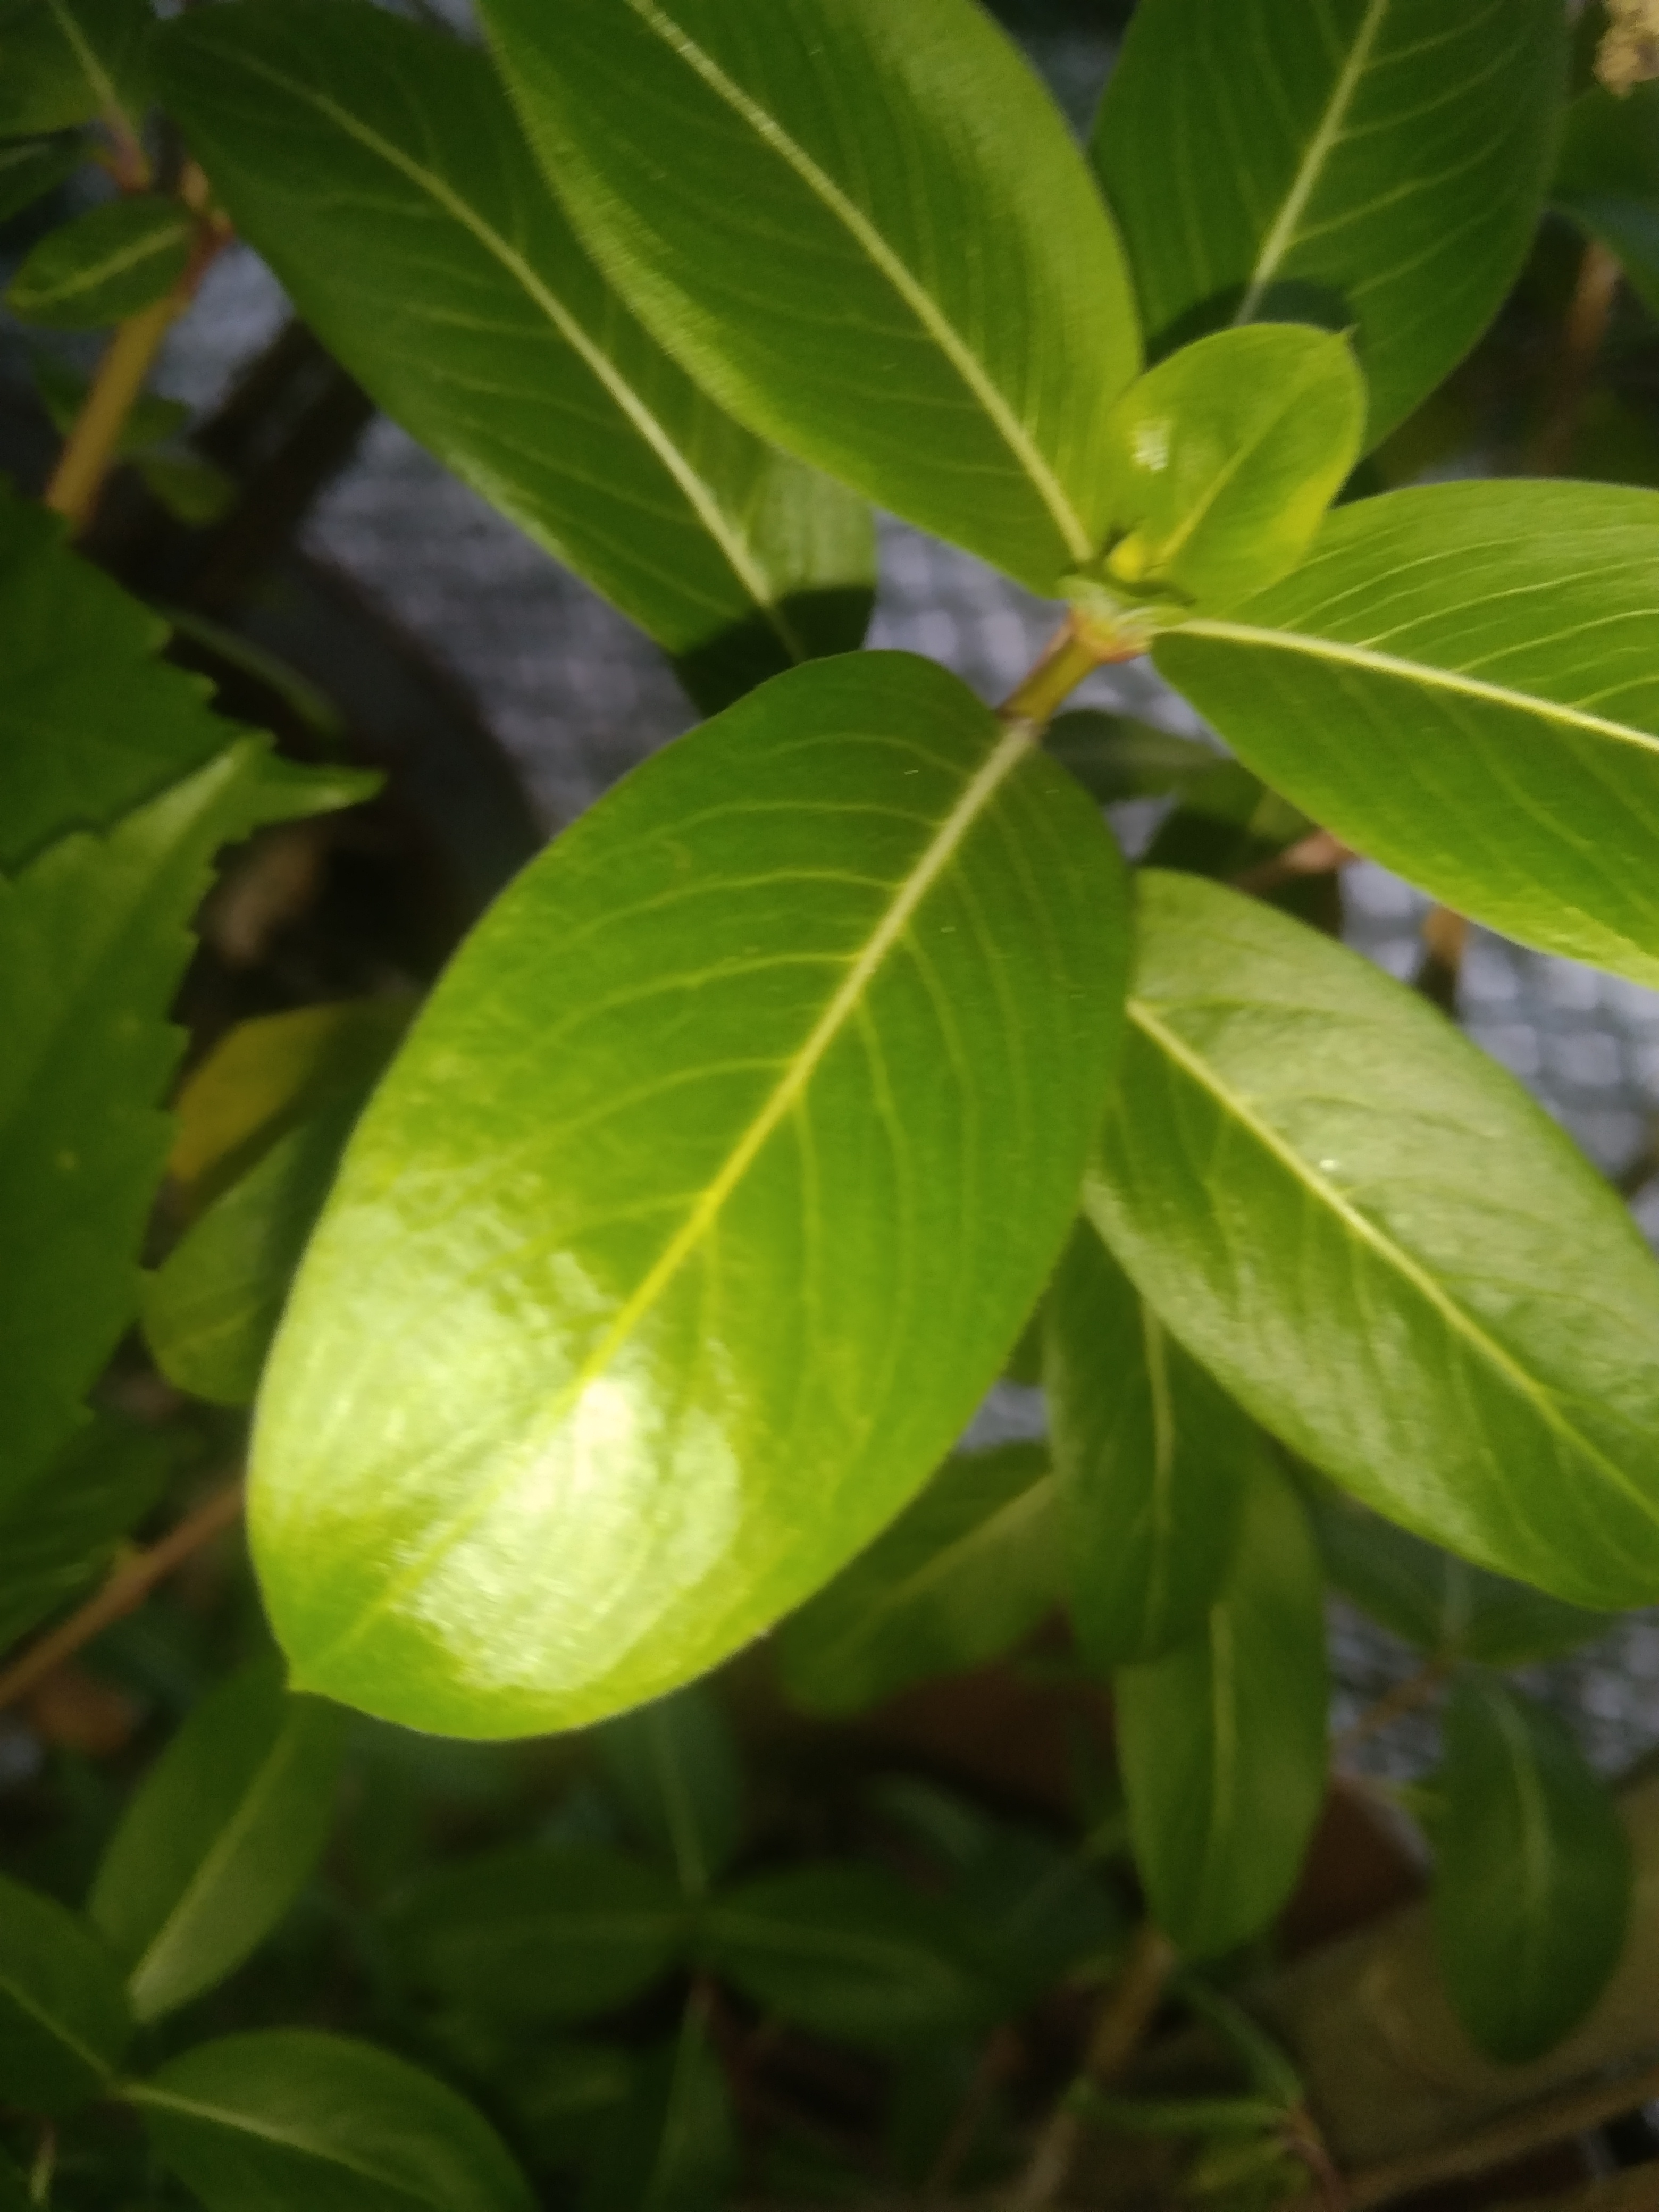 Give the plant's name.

rose periwinkle
